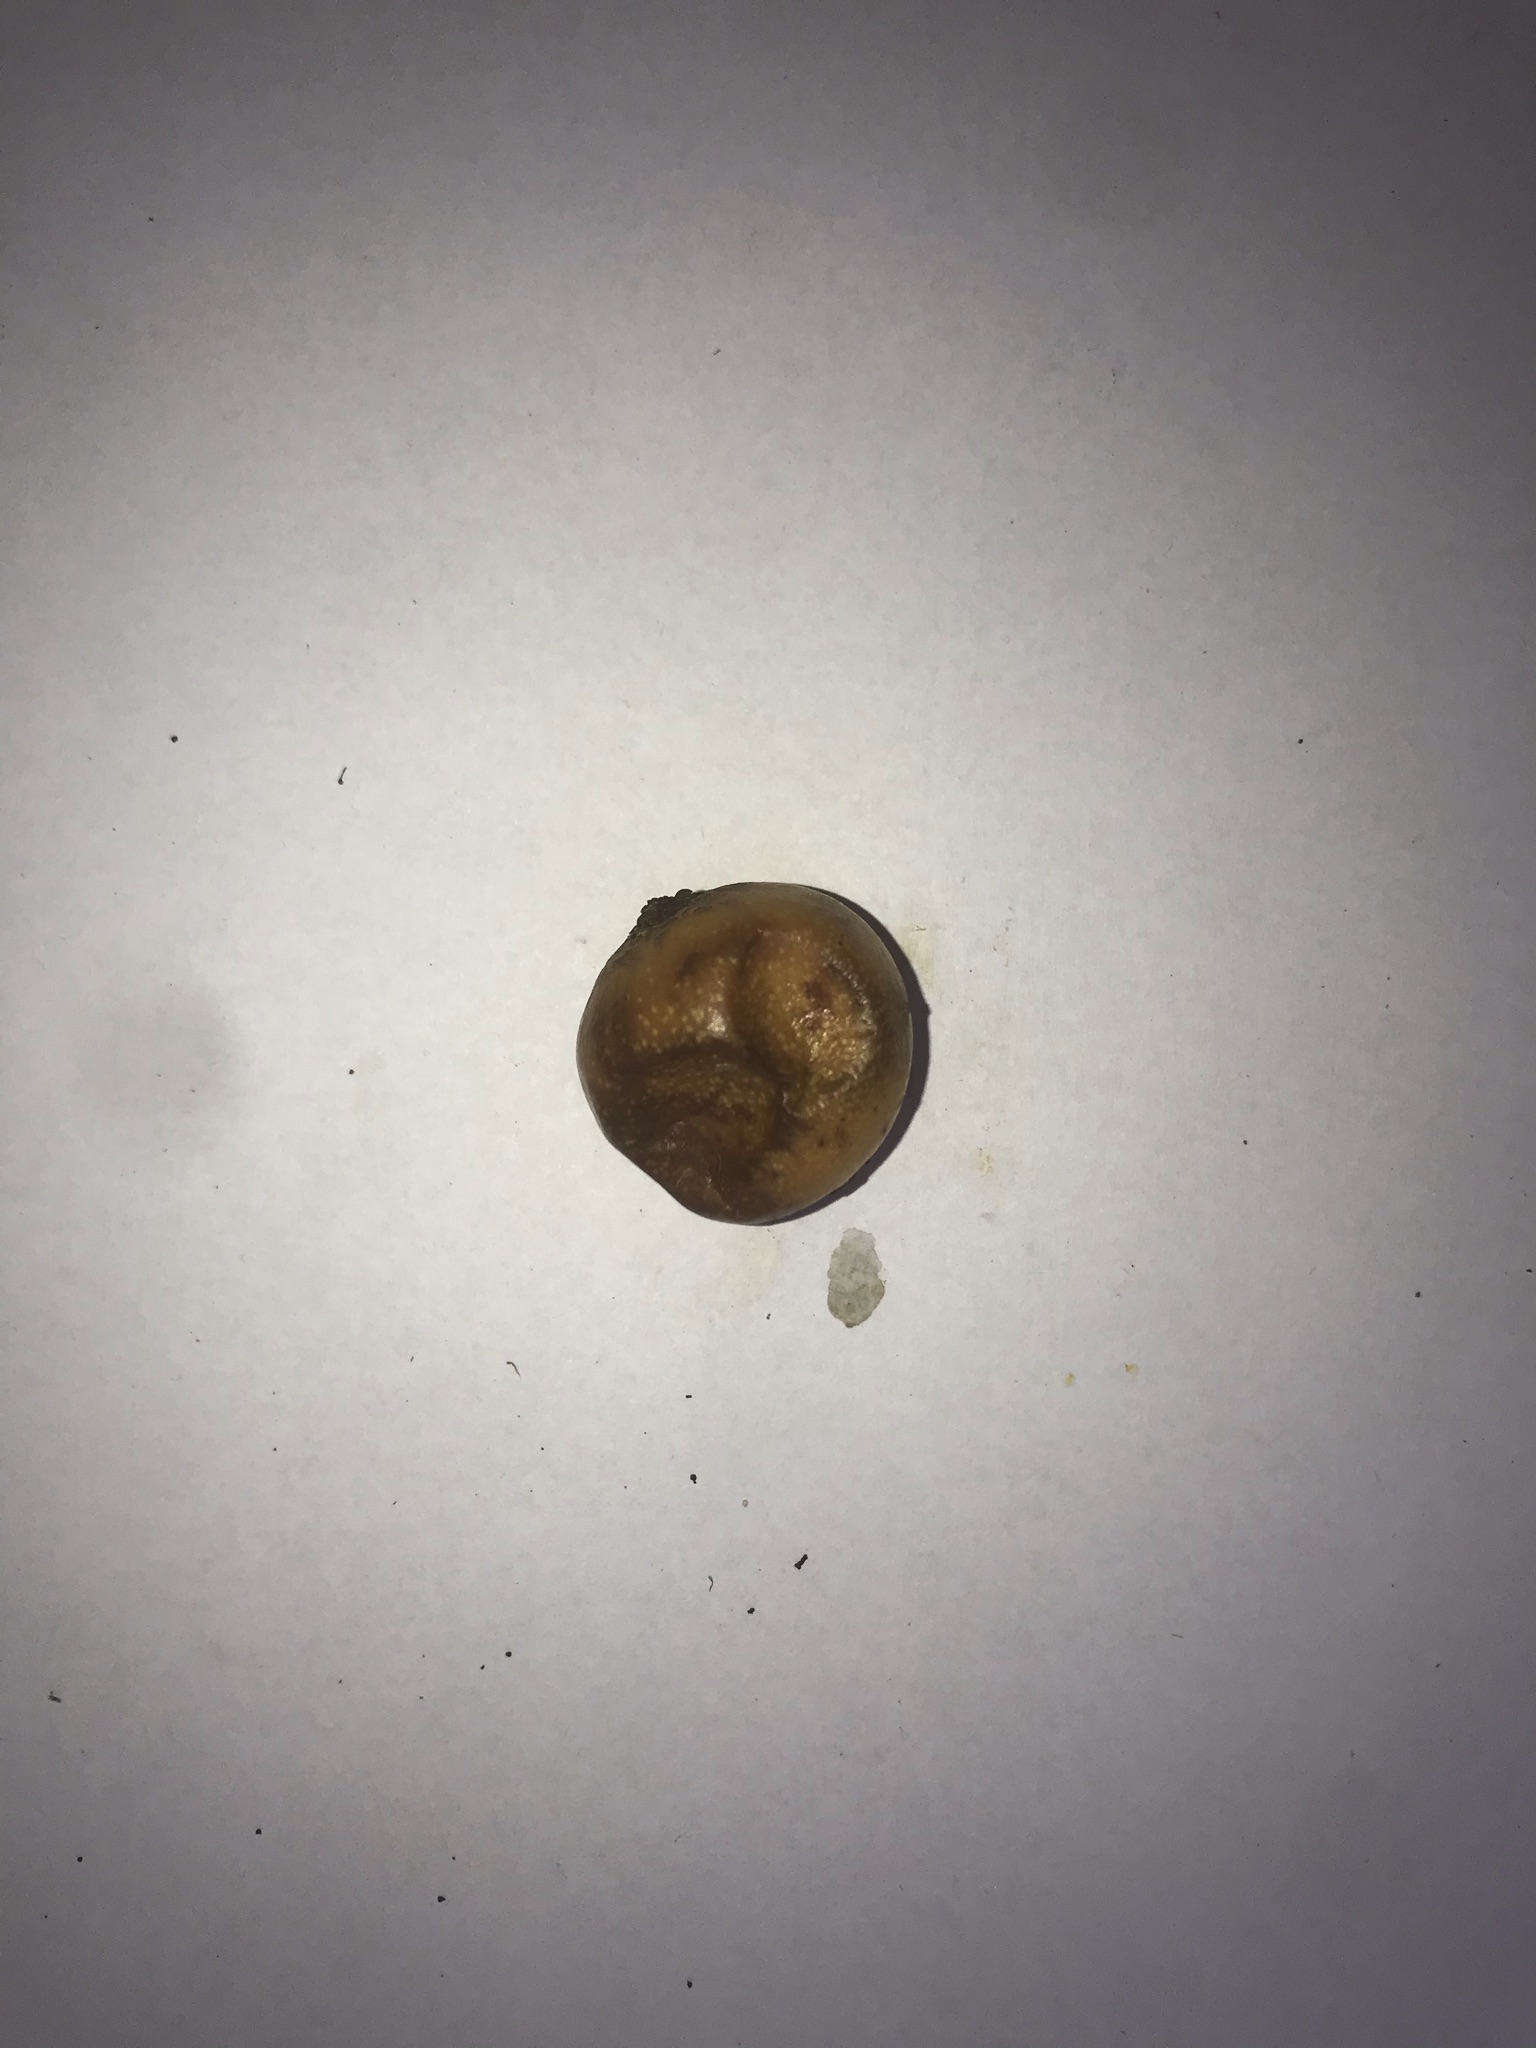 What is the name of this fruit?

abiu
